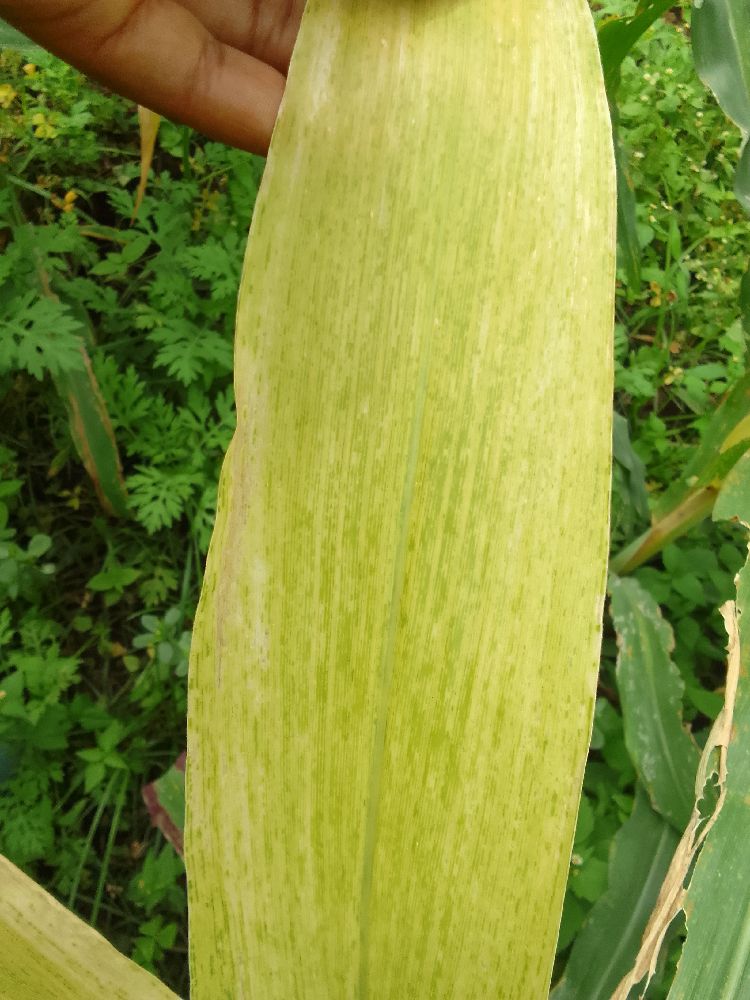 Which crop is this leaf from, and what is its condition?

maize, maize lethal necrosis
